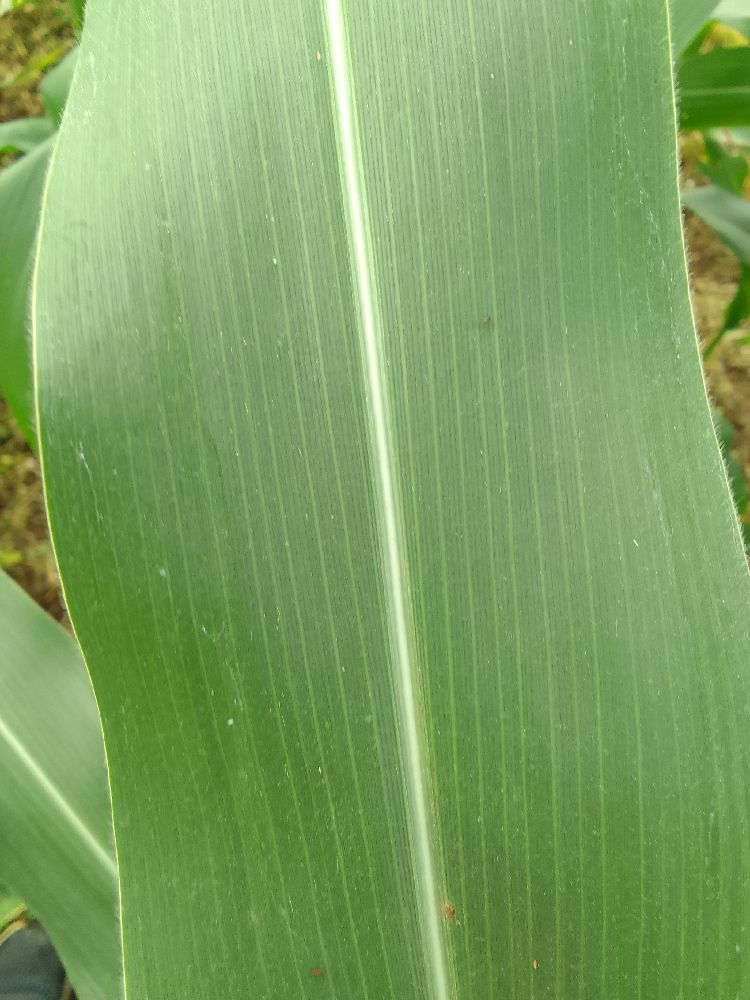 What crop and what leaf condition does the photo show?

maize, healthy
